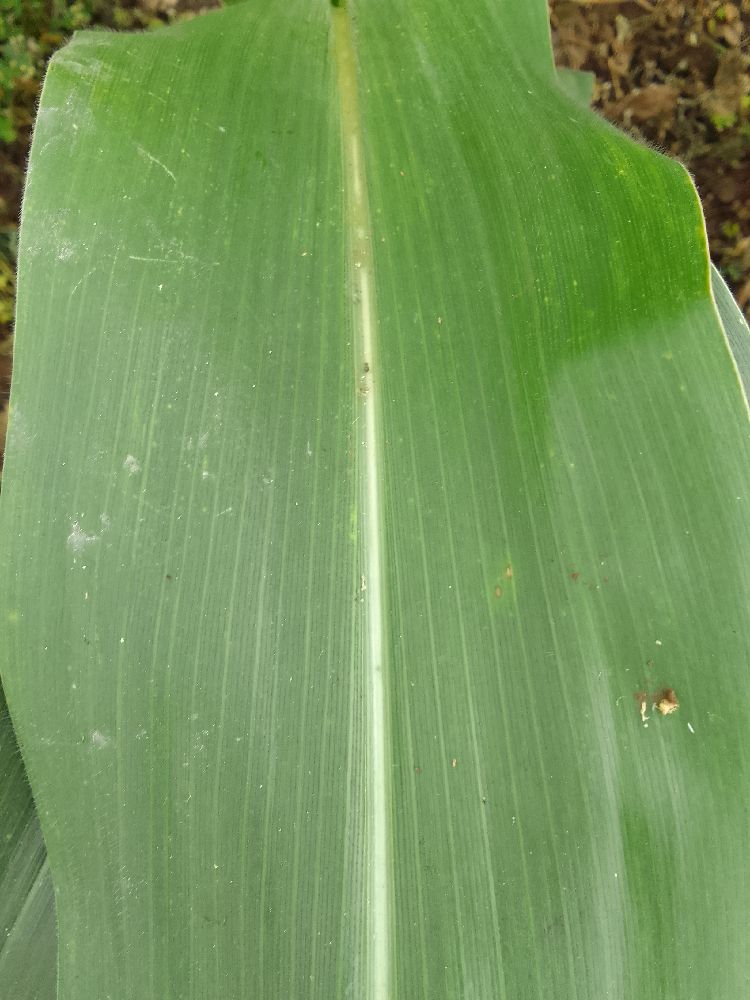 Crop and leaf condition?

maize, healthy
